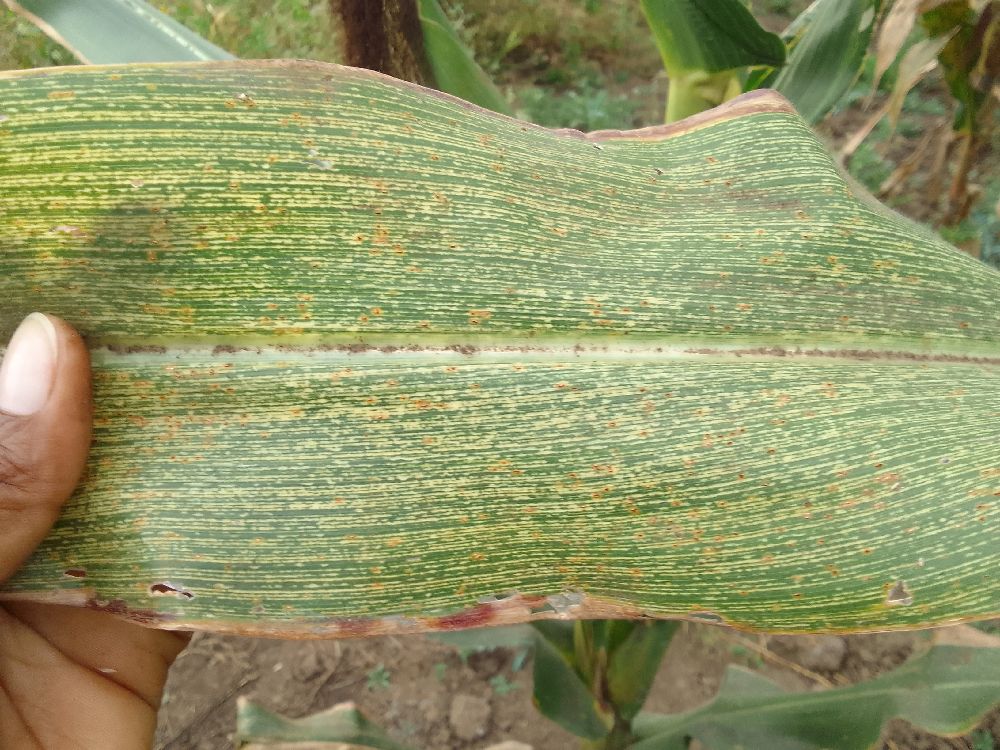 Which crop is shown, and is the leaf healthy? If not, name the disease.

maize, maize streak virus
